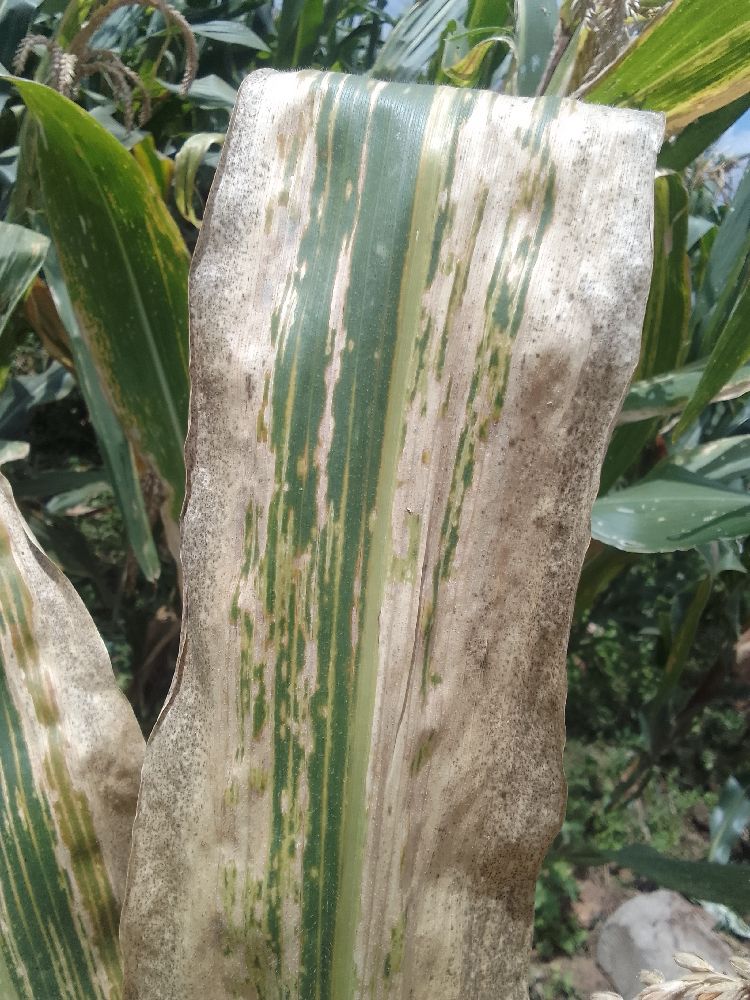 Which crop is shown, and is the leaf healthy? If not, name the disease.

maize, maize lethal necrosis
